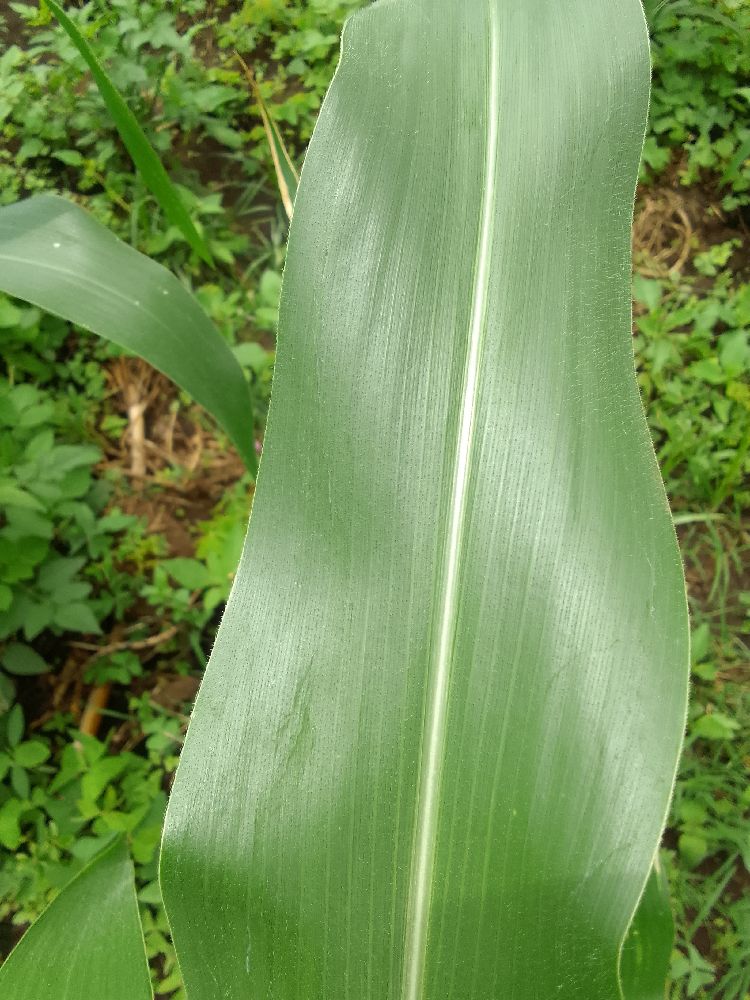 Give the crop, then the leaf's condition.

maize, healthy
